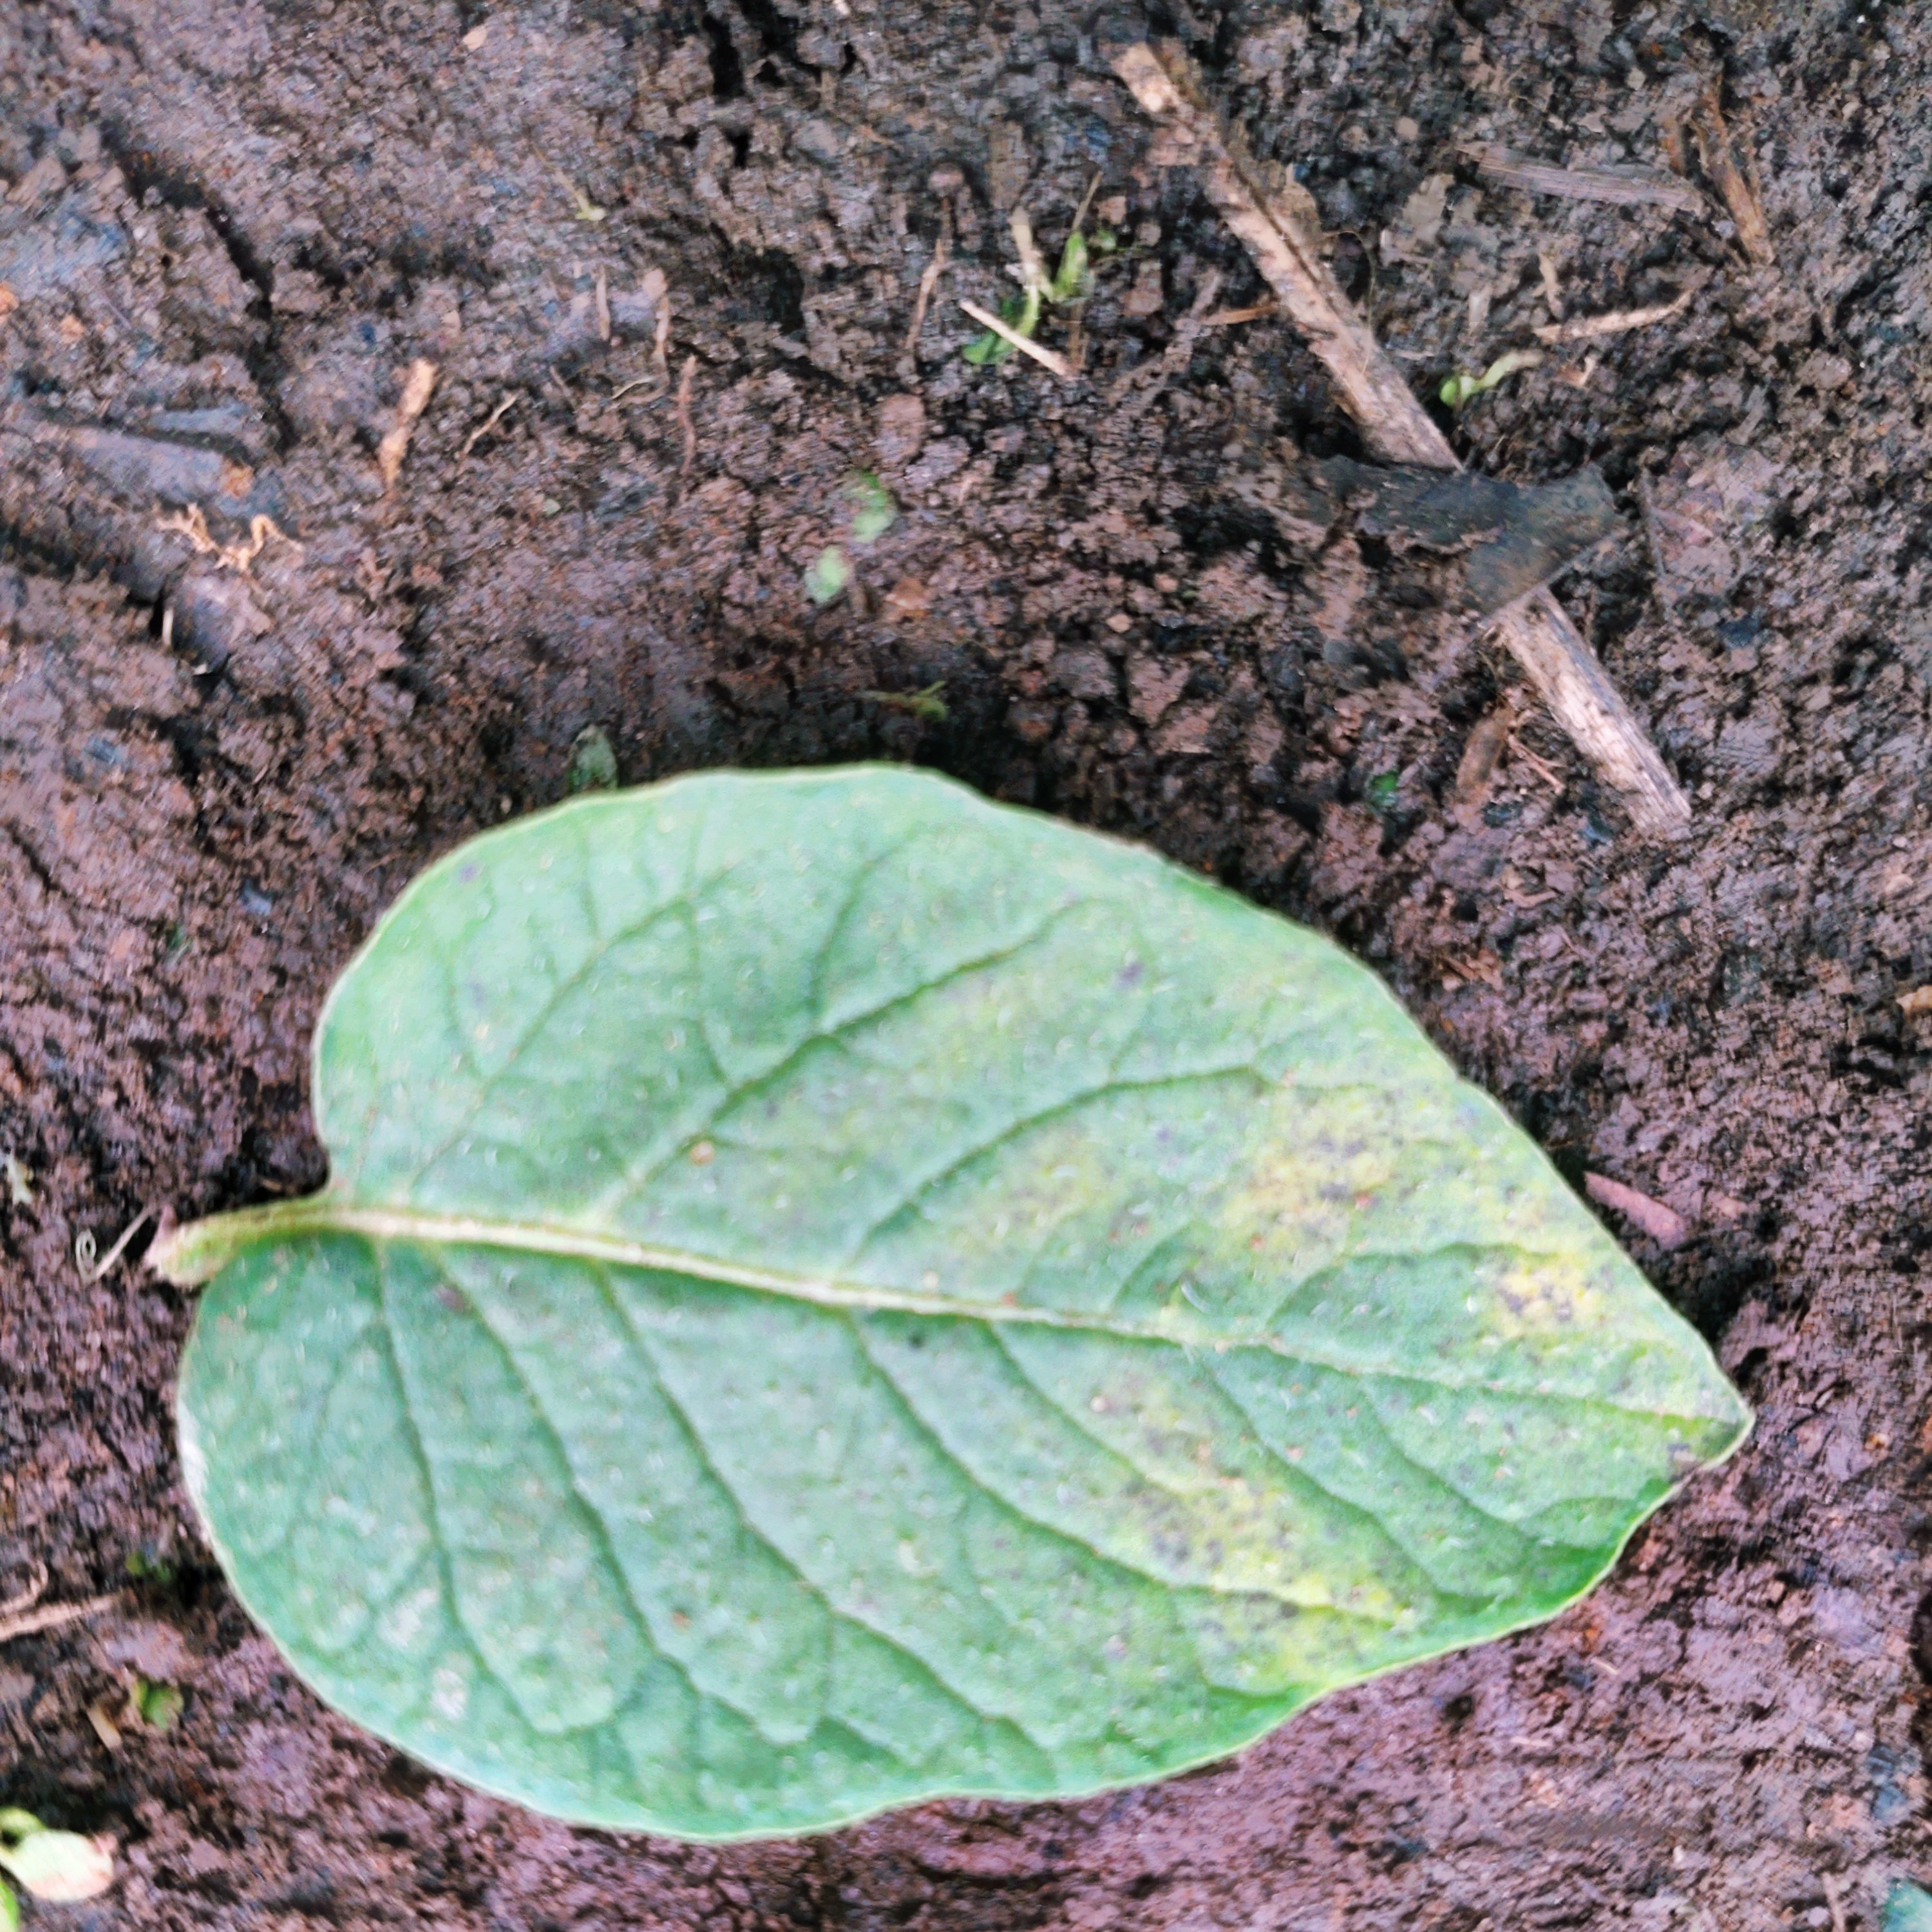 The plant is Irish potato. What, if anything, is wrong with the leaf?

late blight
